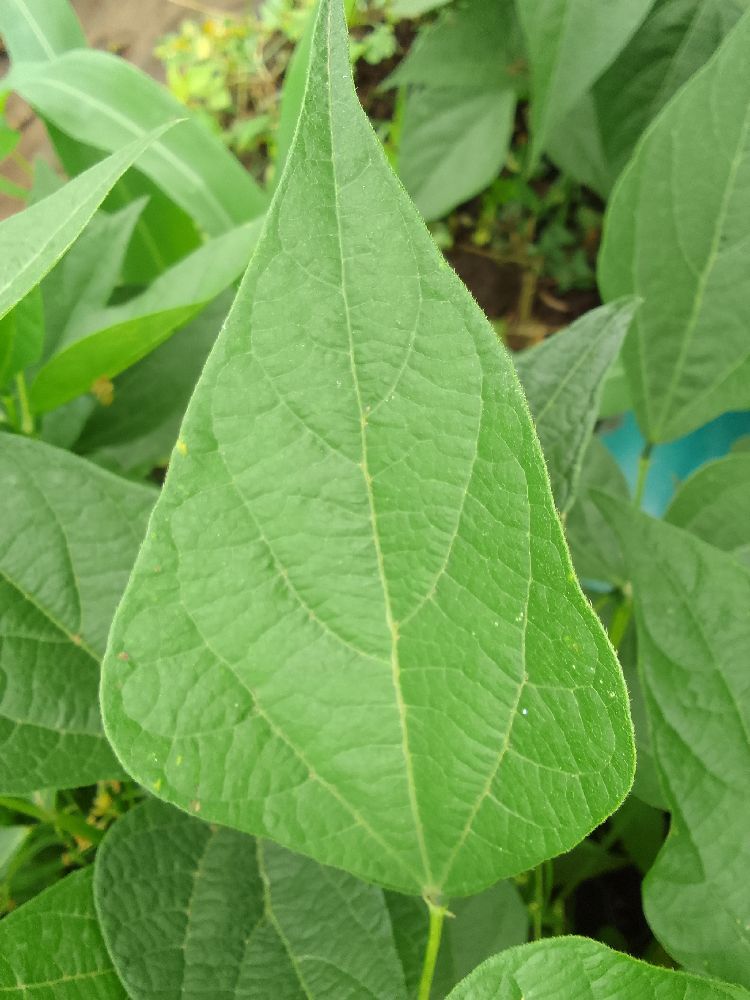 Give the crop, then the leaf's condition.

common bean, healthy
